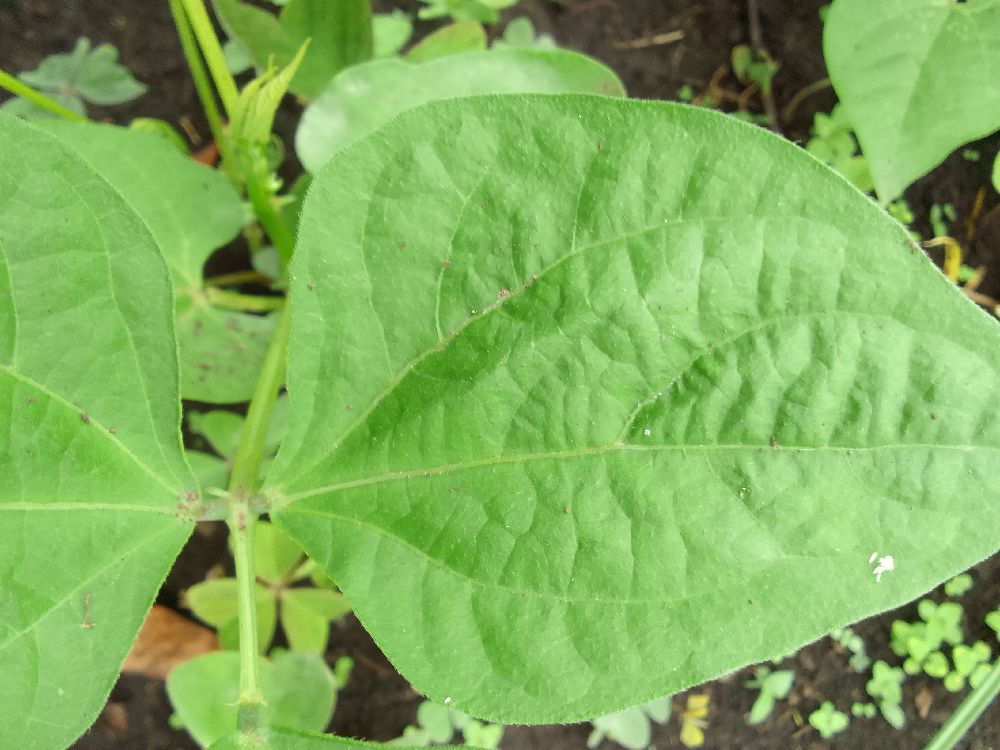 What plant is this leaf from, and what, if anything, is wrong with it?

common bean, healthy
